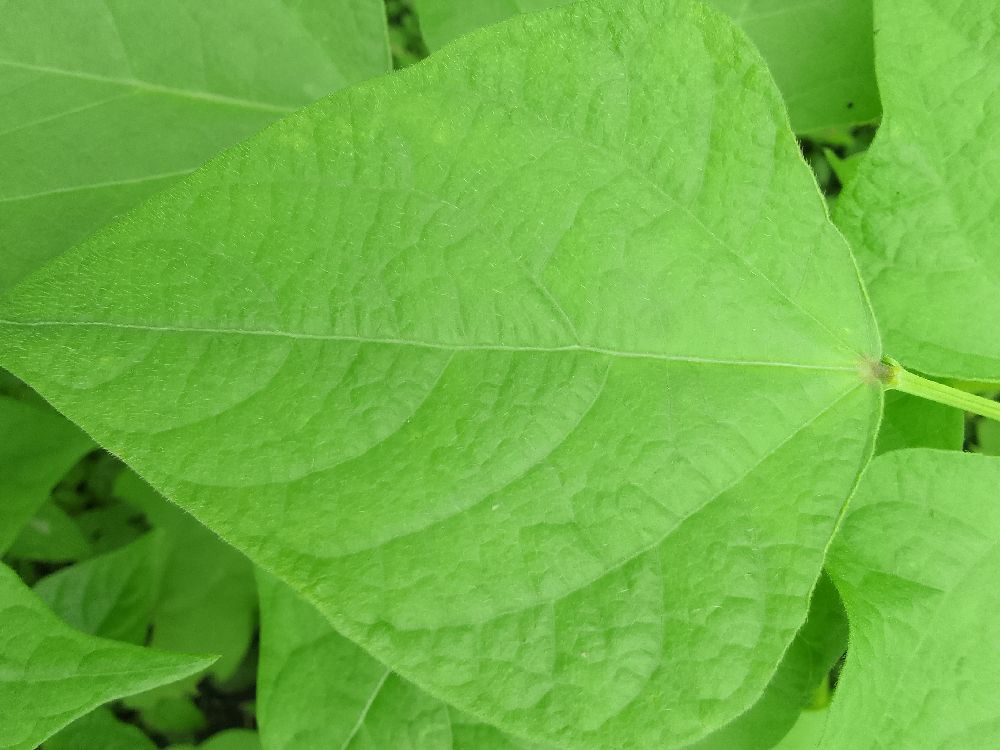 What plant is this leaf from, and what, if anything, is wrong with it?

common bean, healthy
